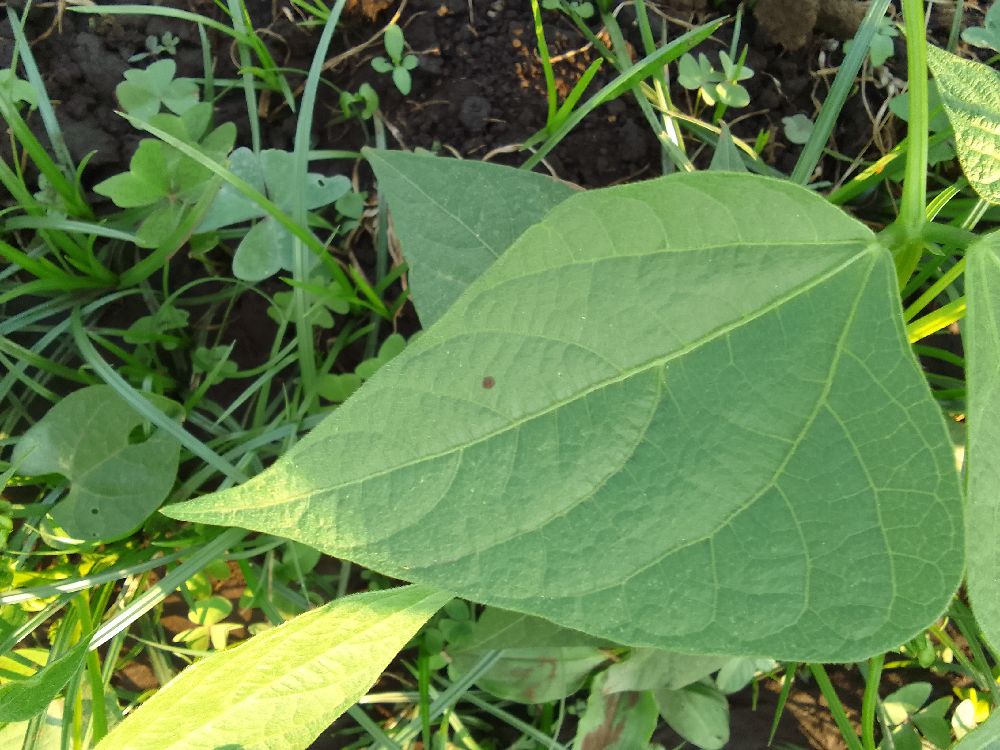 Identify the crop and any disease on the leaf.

common bean, healthy
